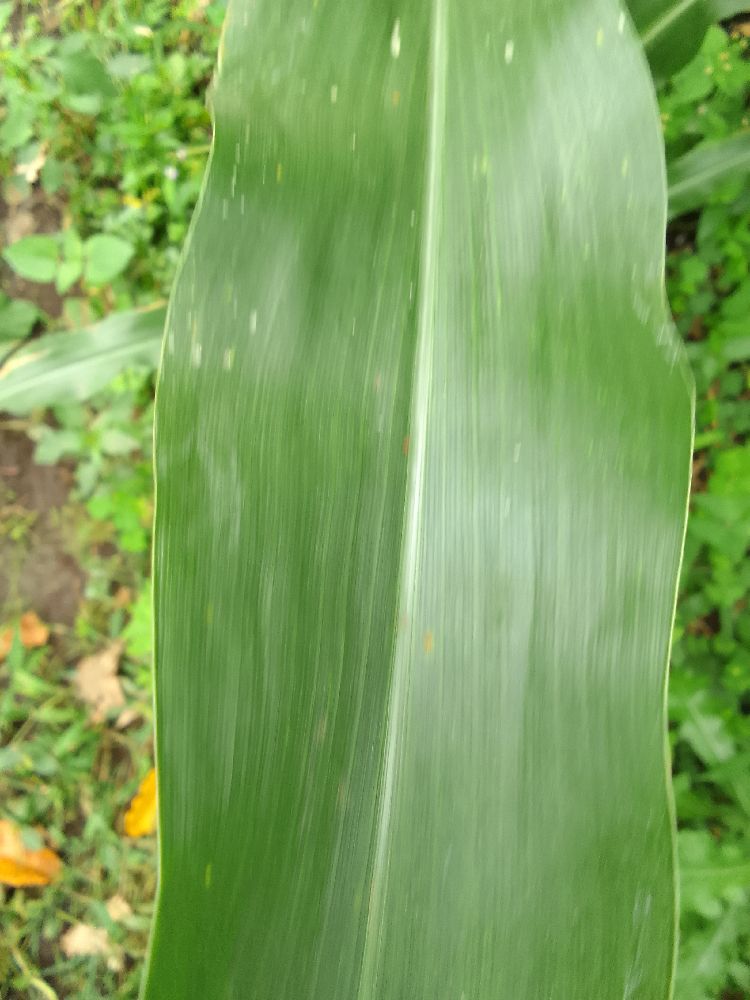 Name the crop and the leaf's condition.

maize, healthy
